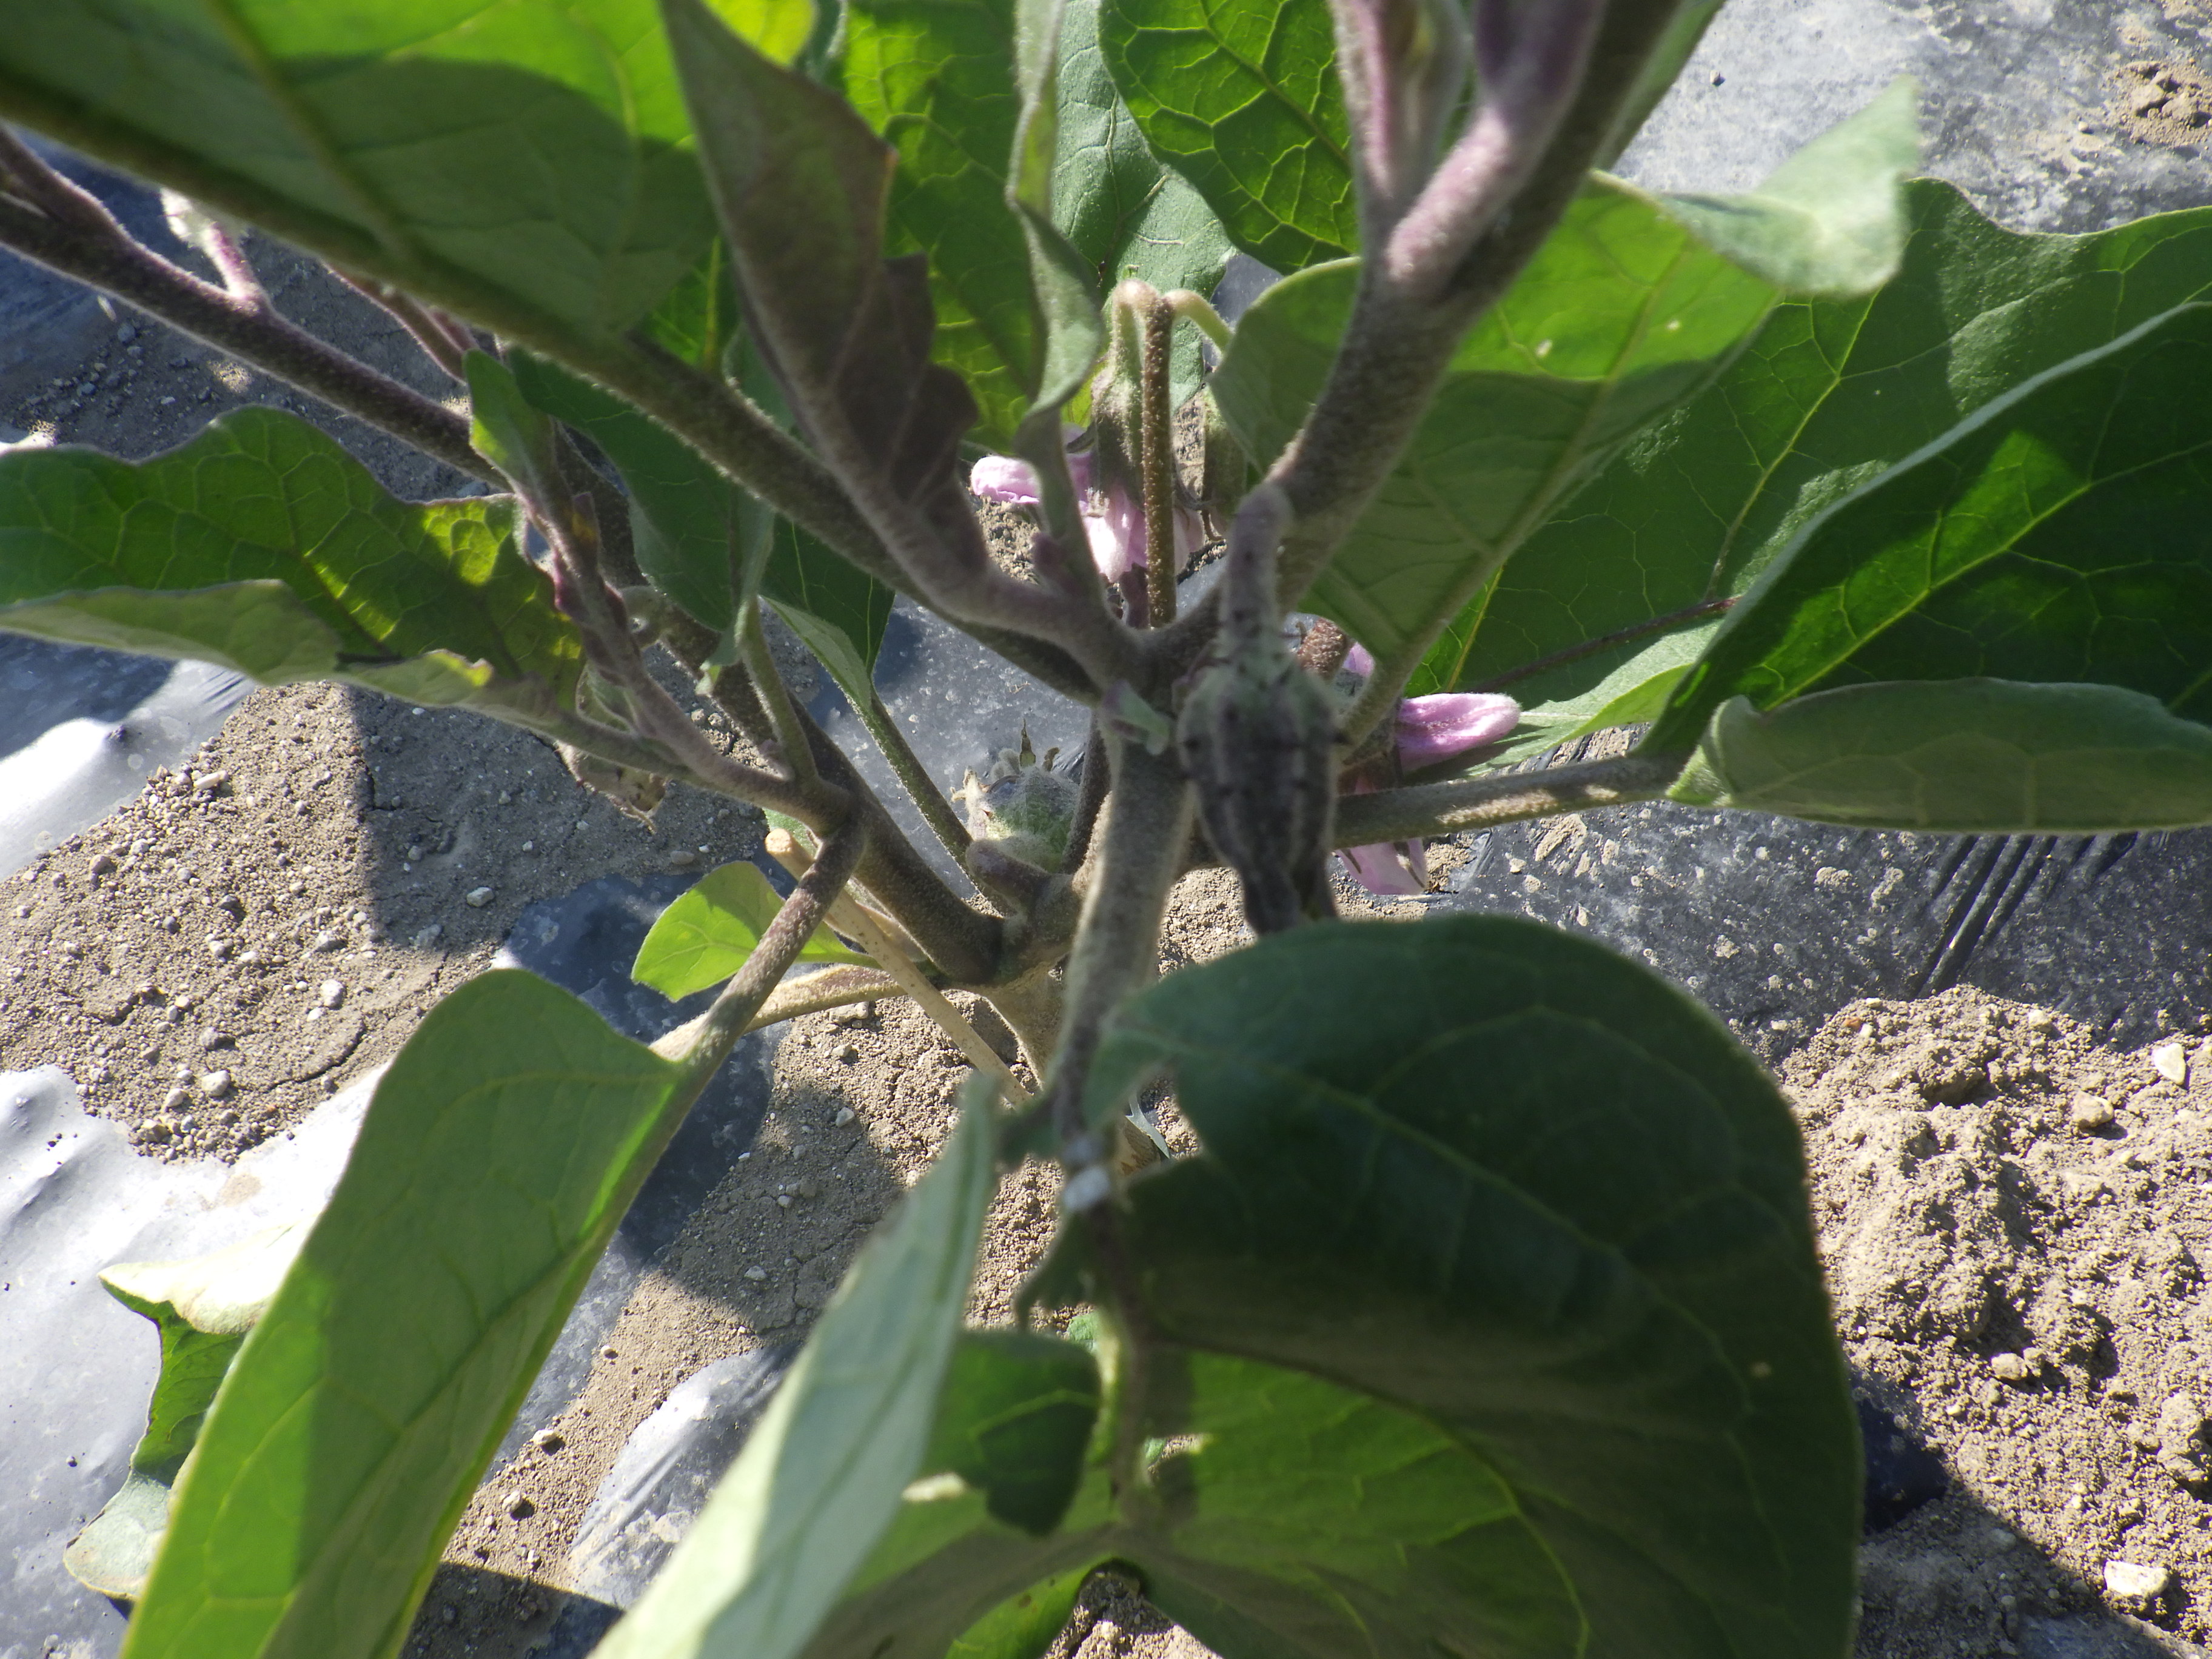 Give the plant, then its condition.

aubergine, colorado potato beetle
